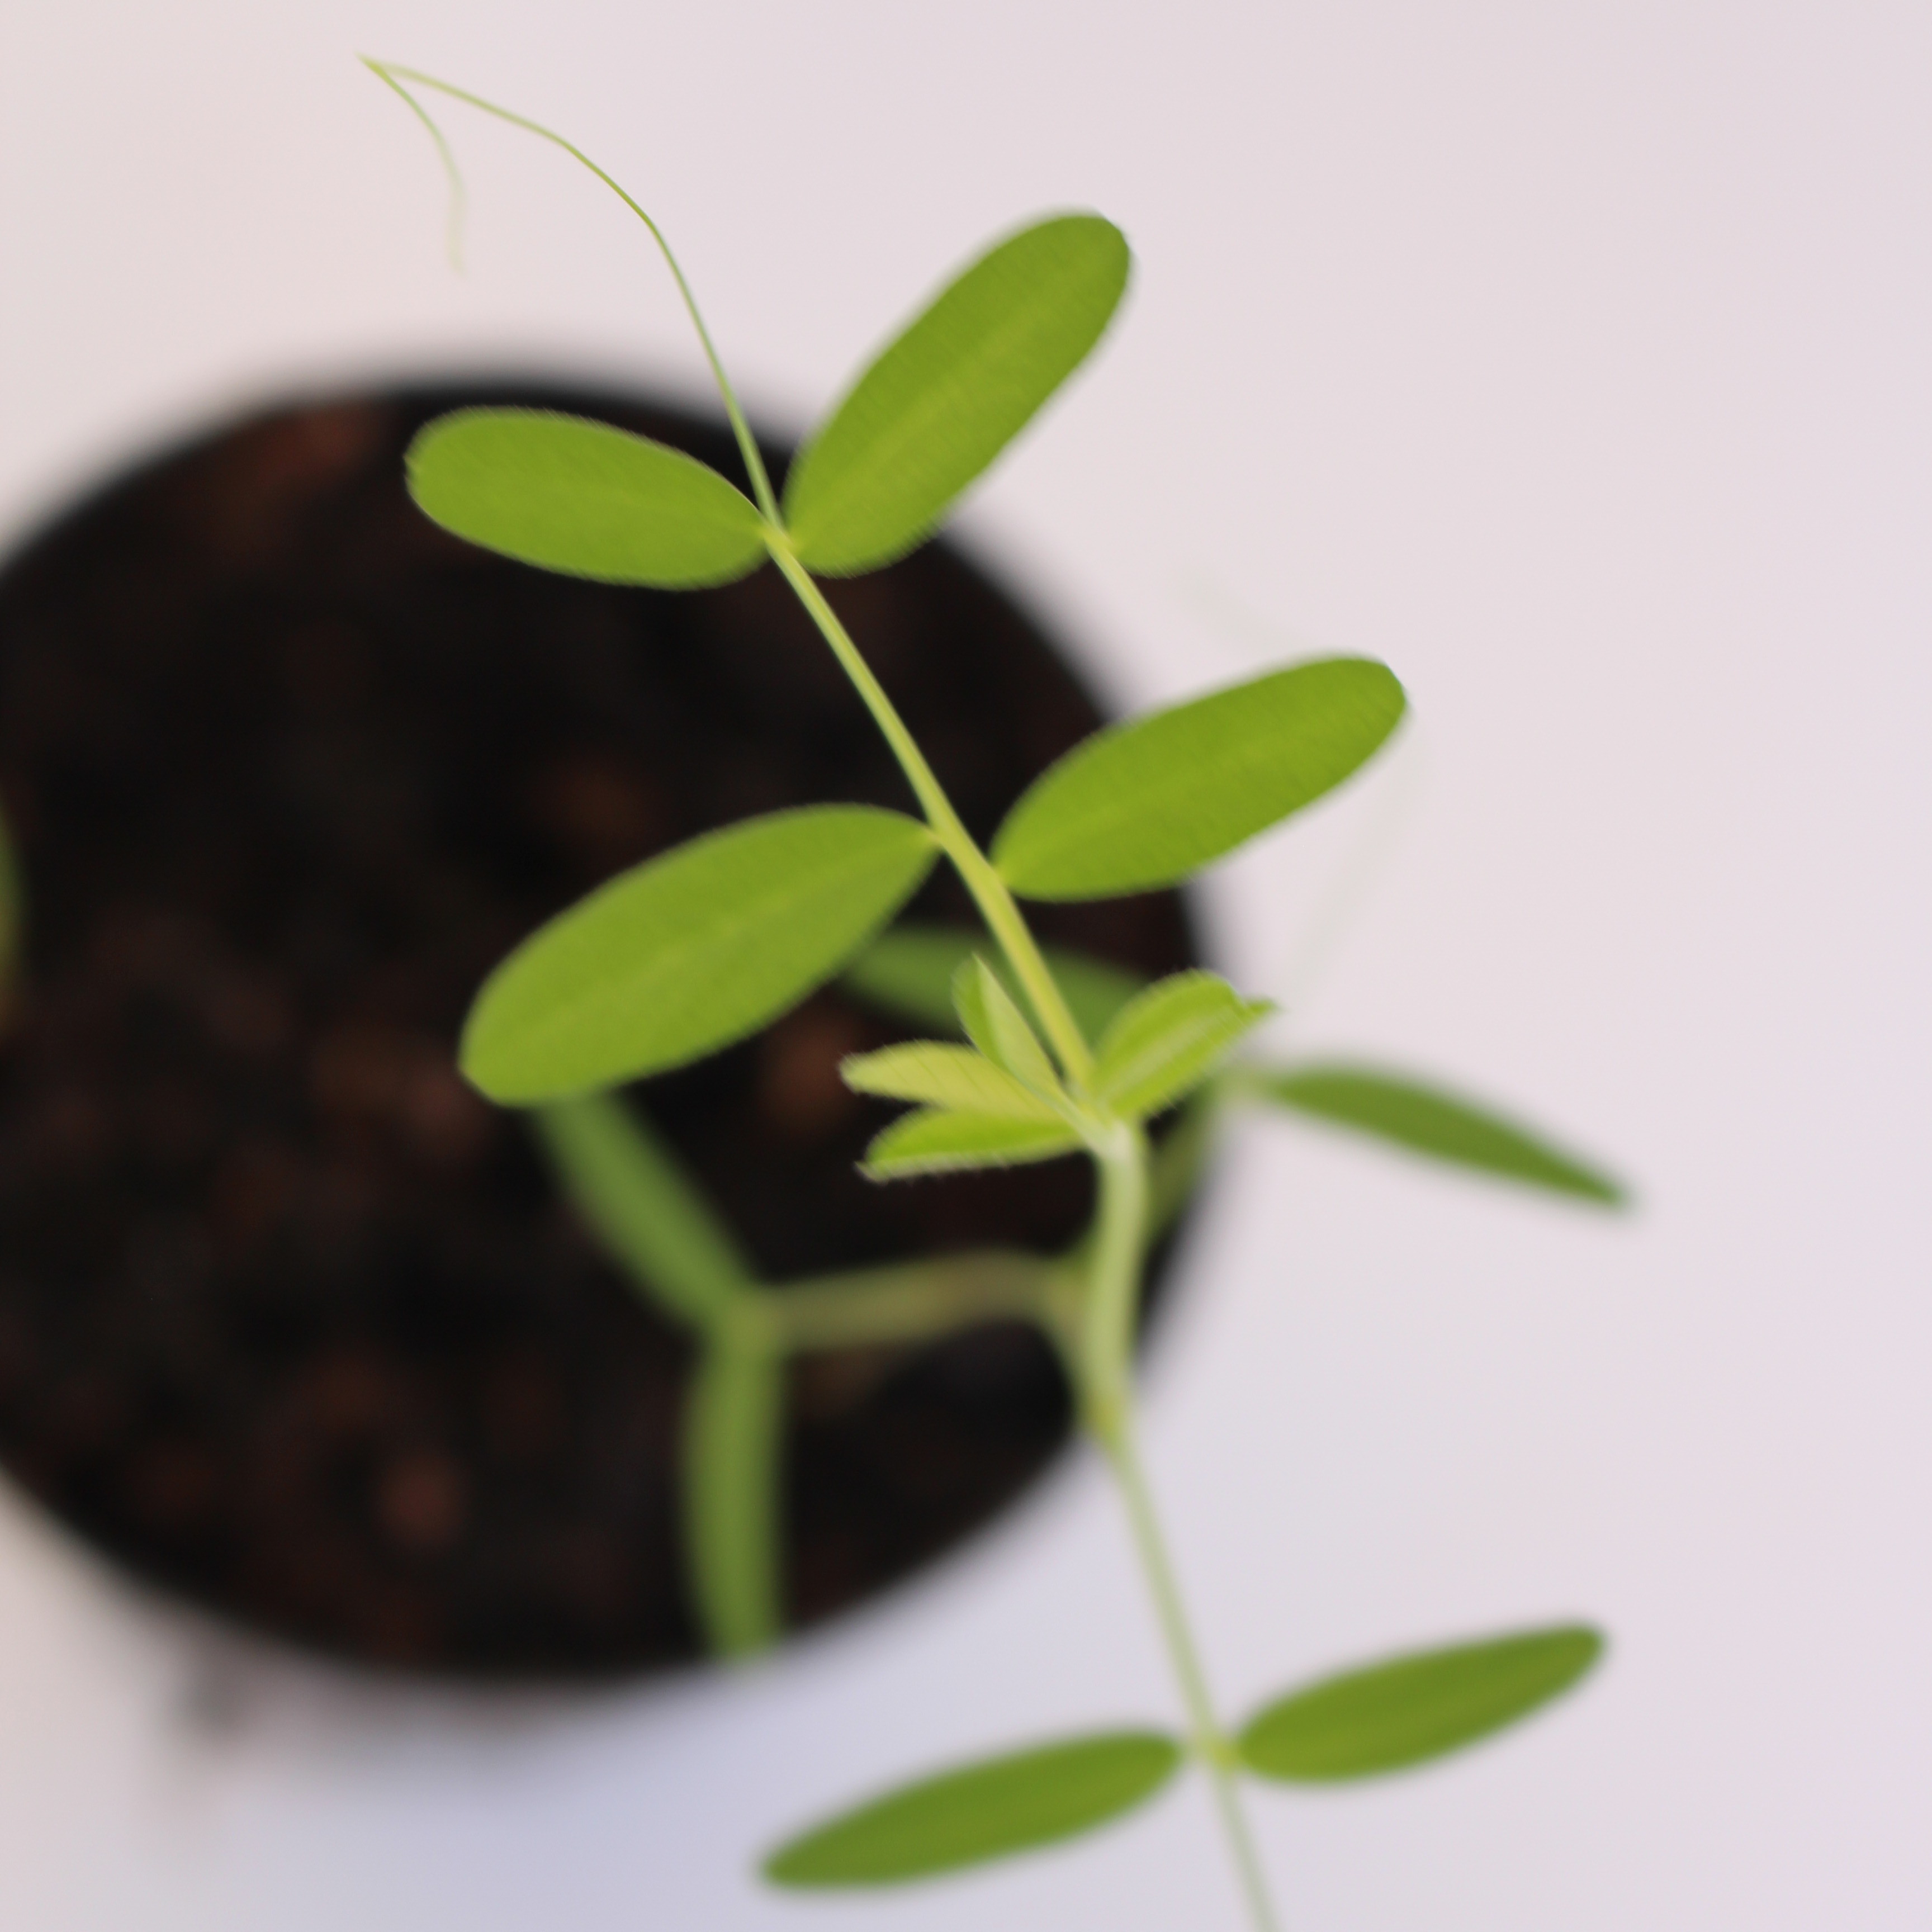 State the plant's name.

Vicia sativa
